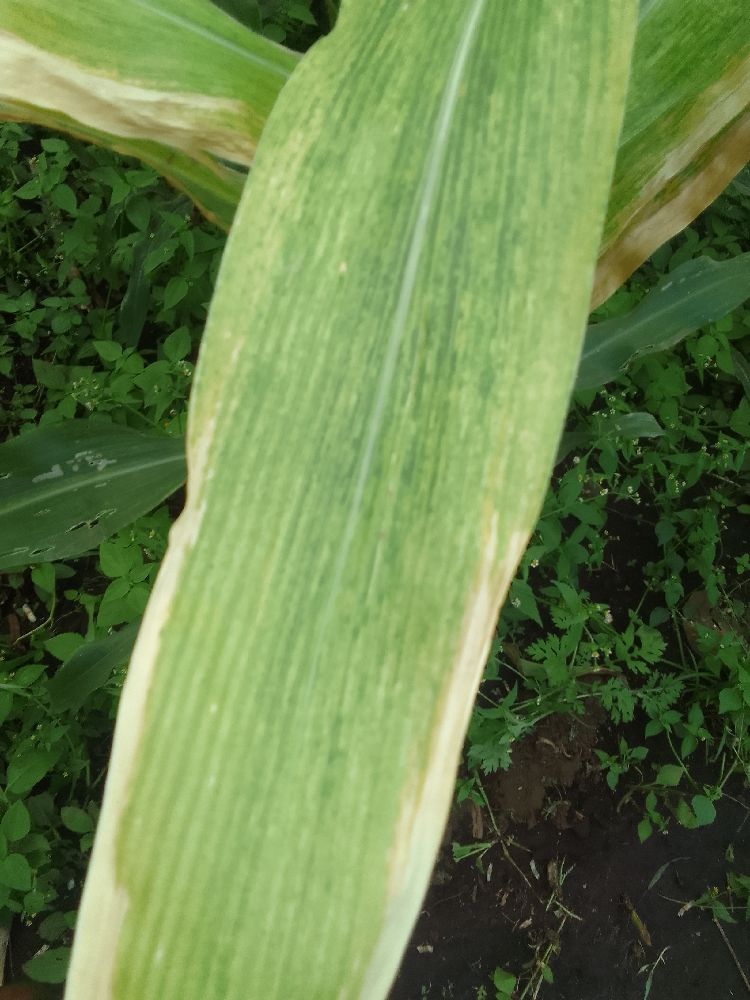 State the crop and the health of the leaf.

maize, maize lethal necrosis
